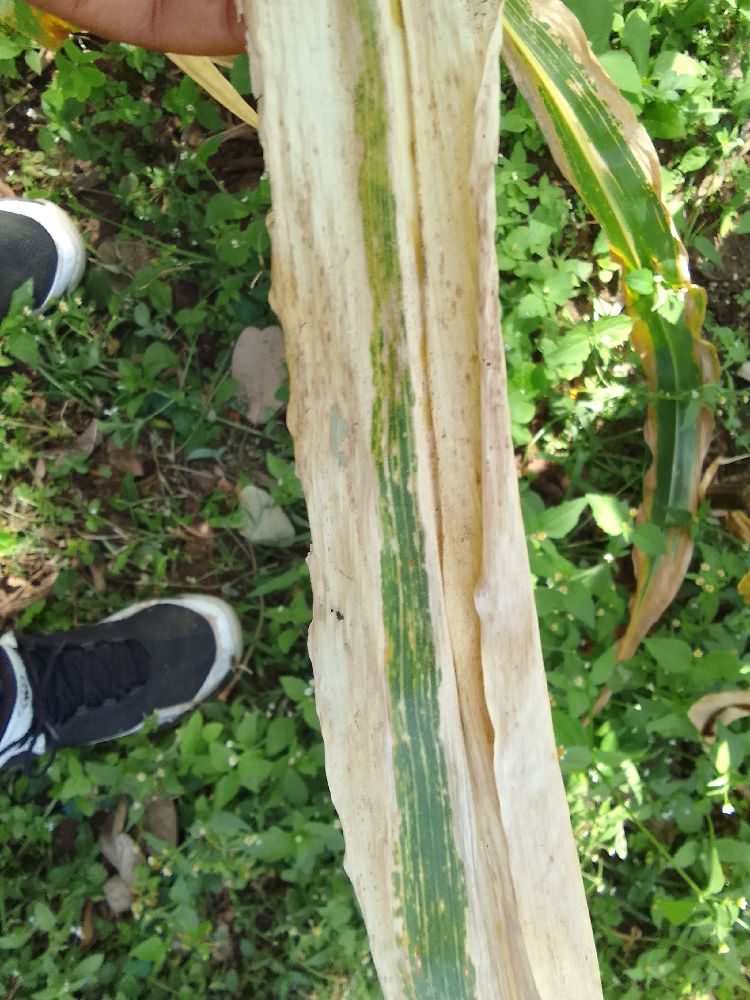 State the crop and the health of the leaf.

maize, maize lethal necrosis
